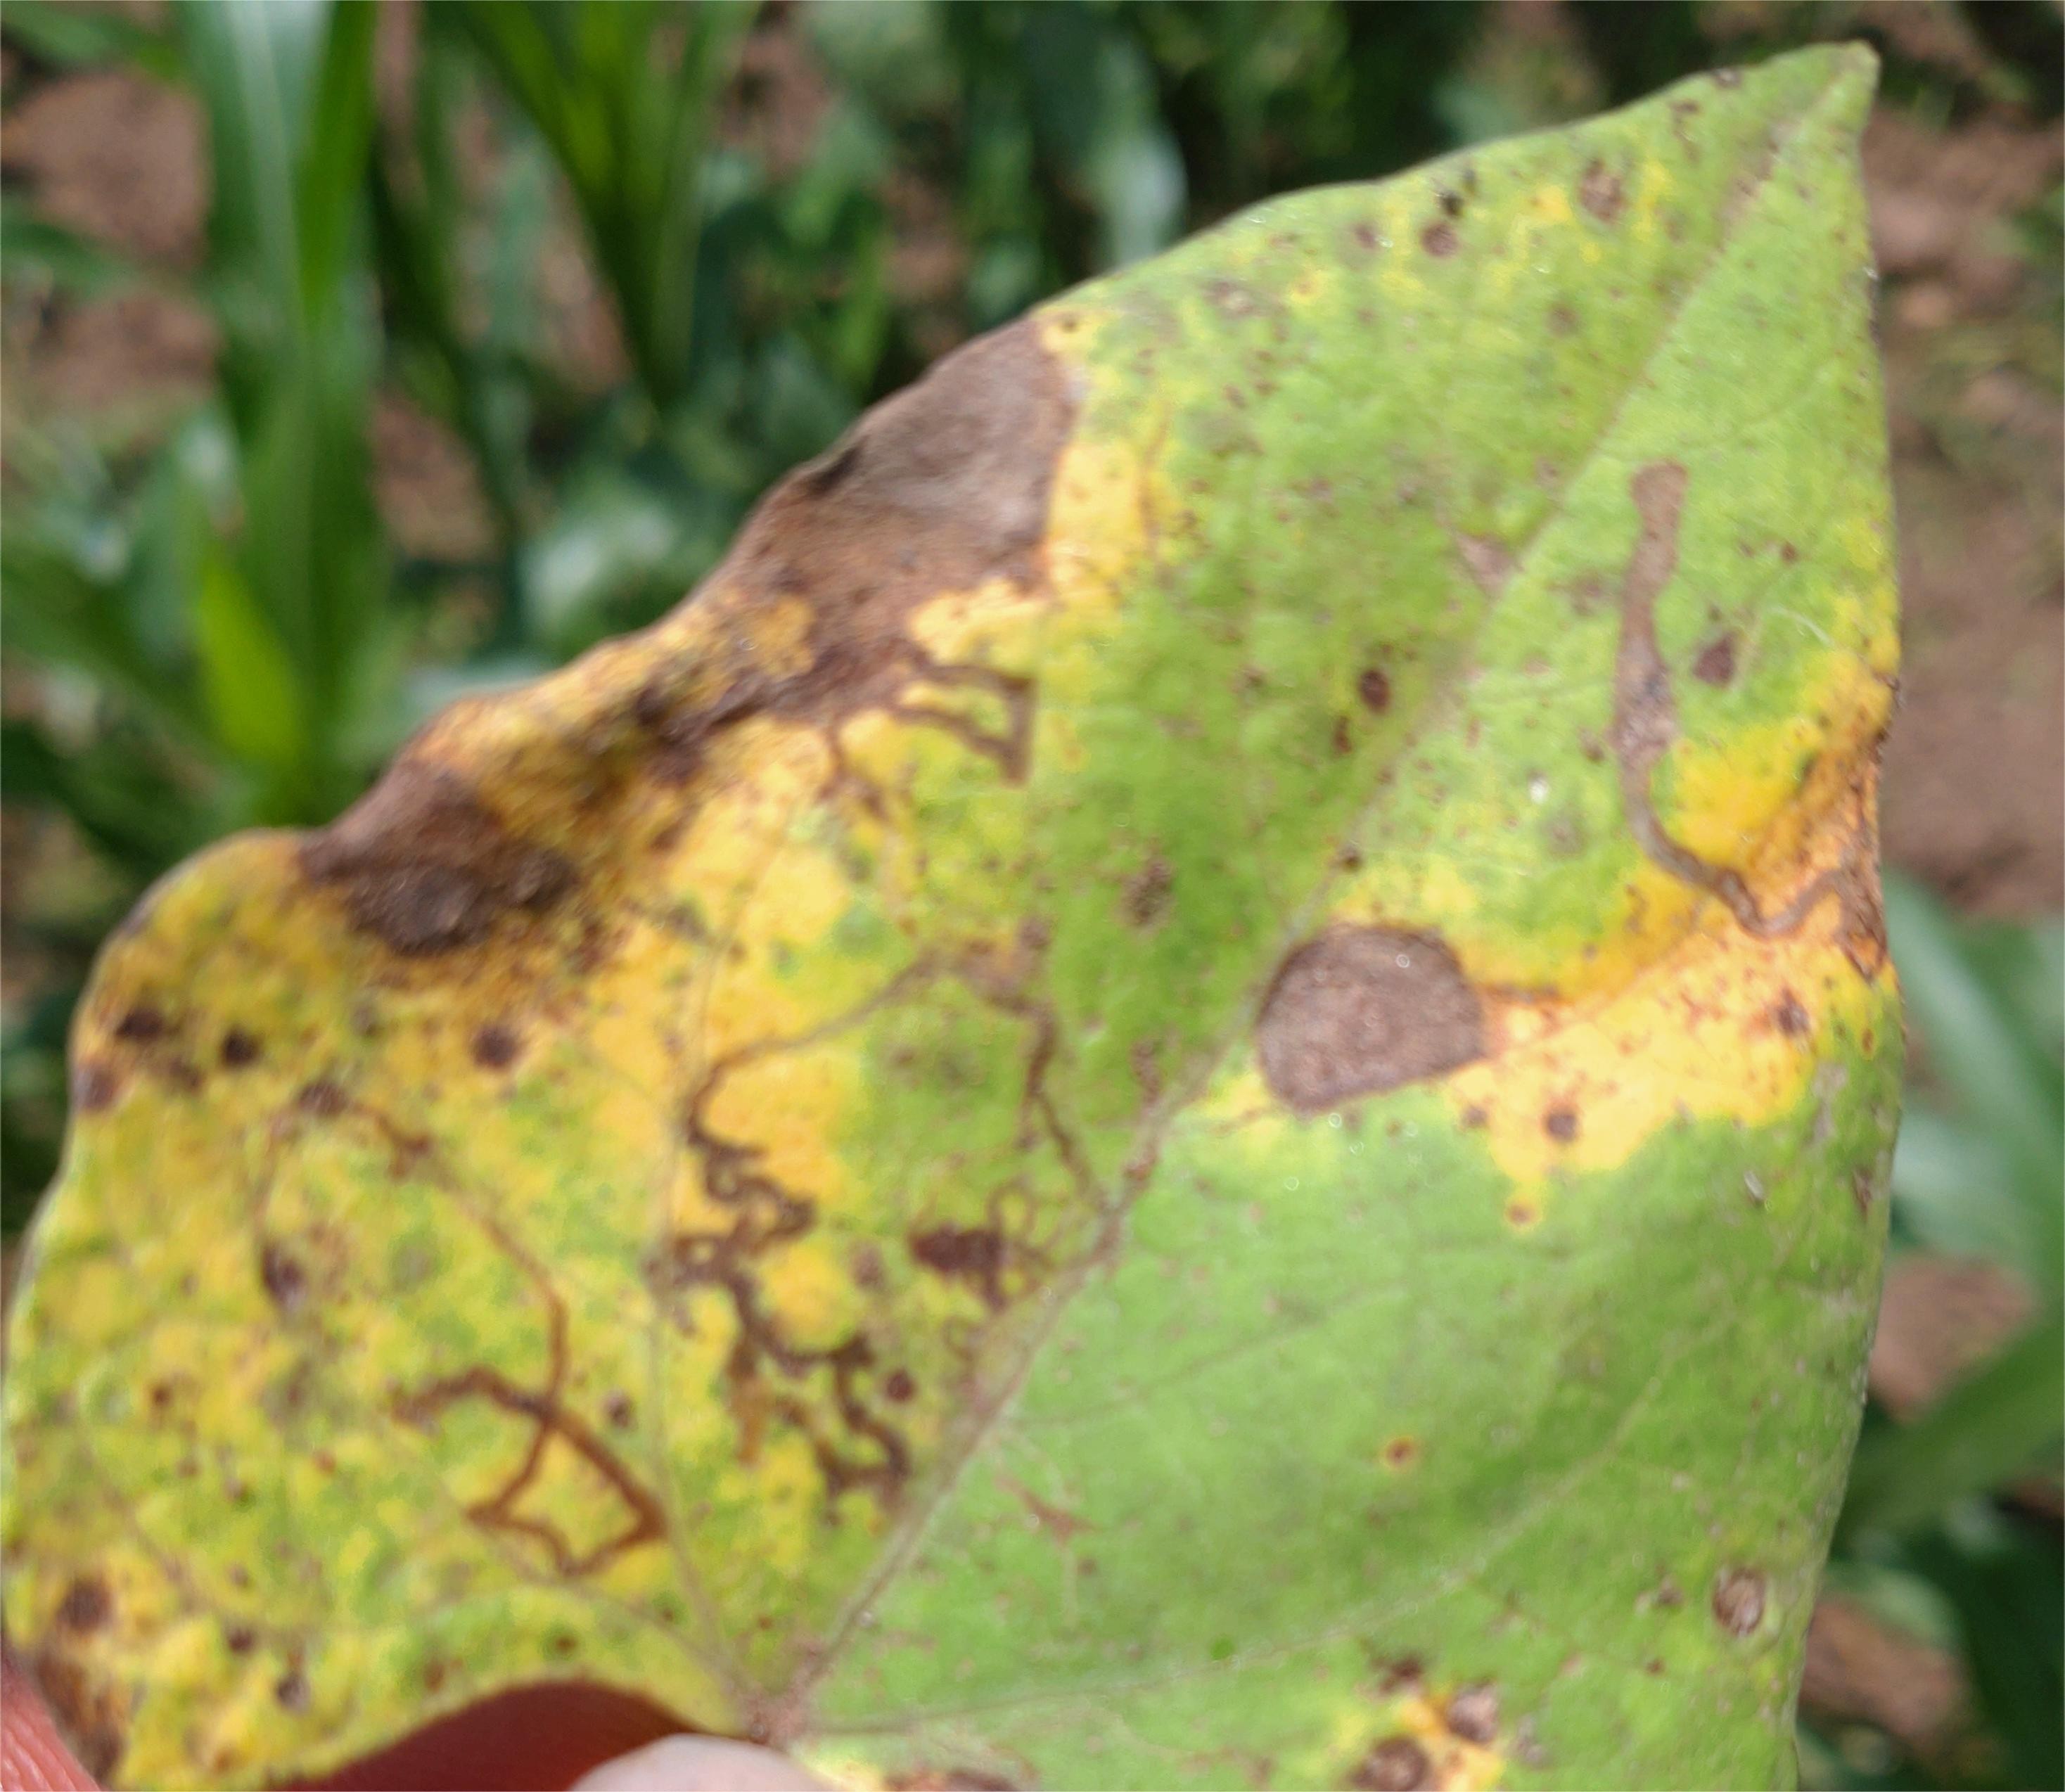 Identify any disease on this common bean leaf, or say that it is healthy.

anthracnose
